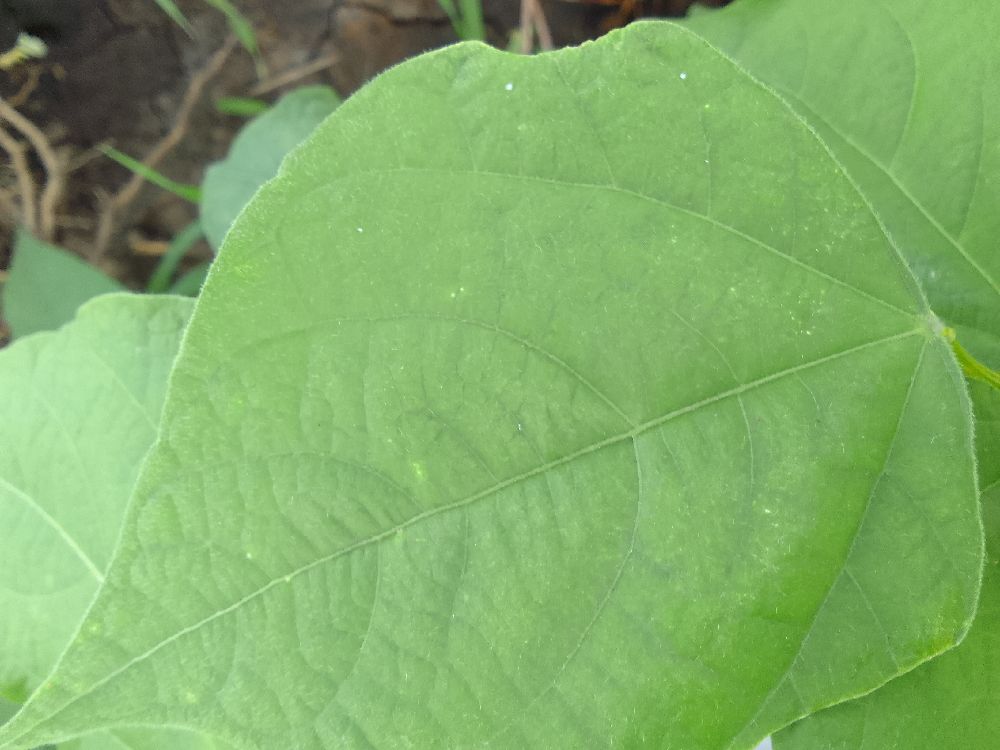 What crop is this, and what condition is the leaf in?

common bean, healthy
